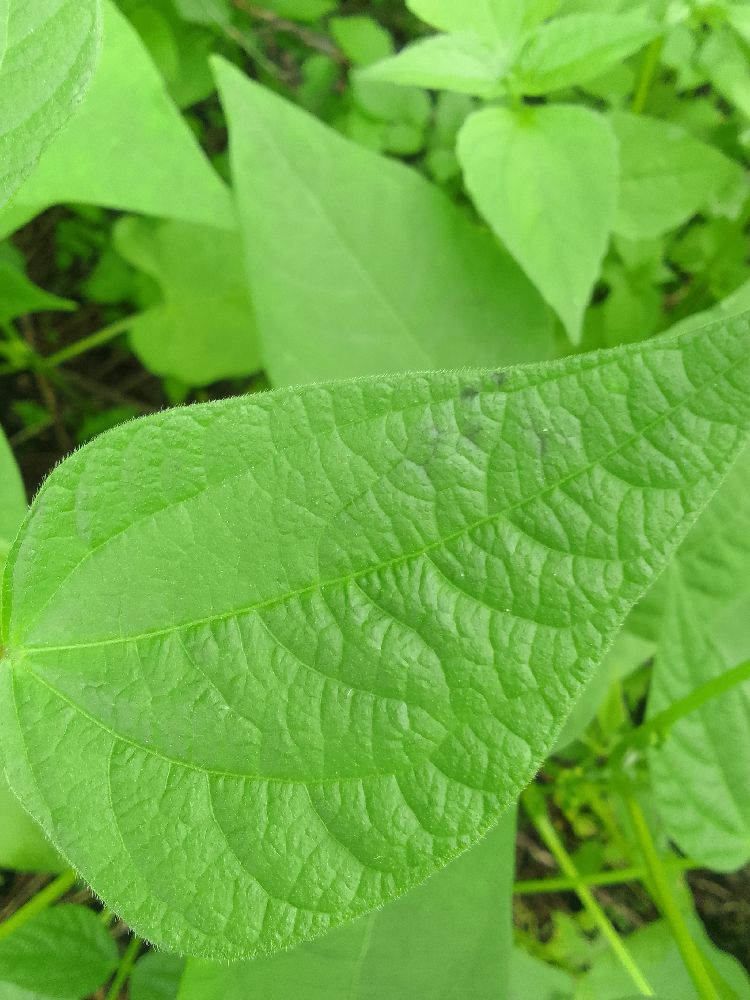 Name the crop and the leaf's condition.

common bean, healthy
